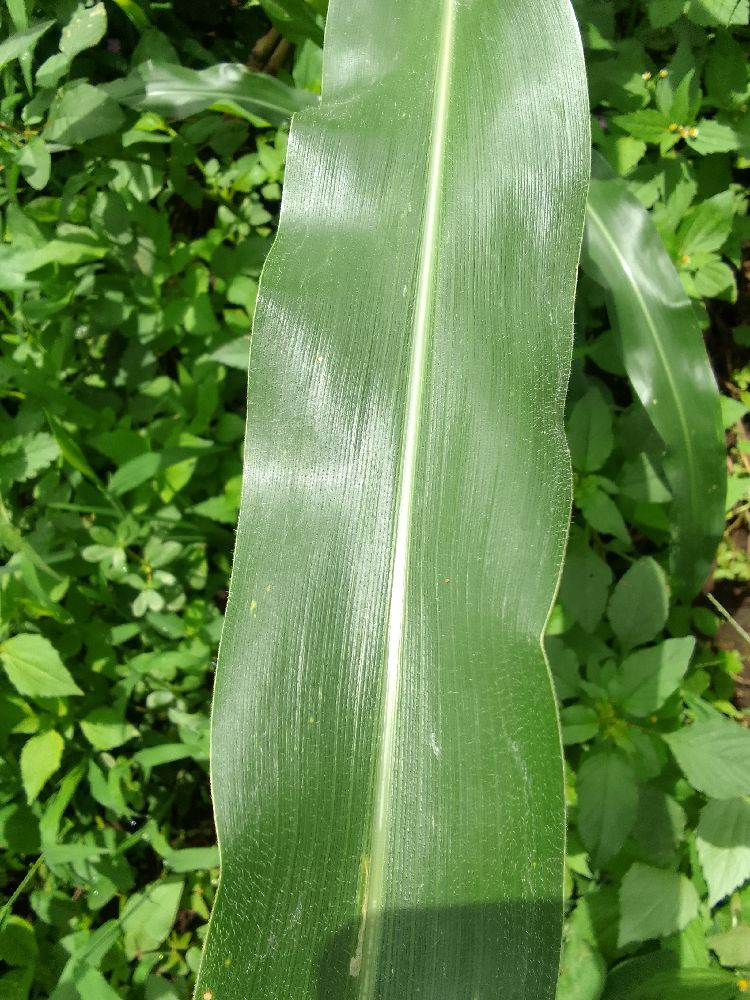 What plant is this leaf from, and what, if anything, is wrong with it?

maize, healthy
